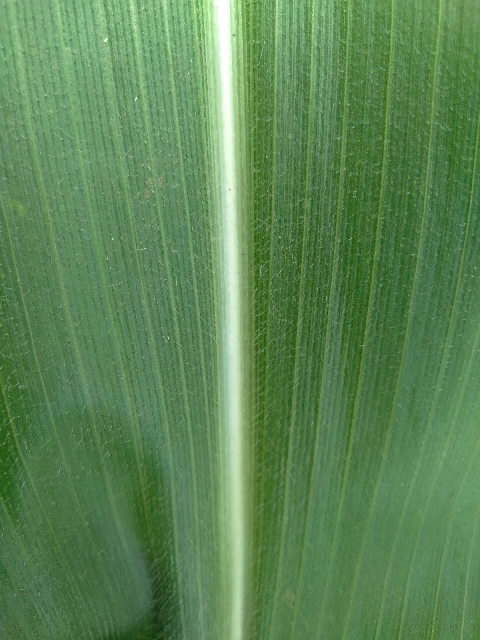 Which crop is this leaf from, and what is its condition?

maize, healthy
